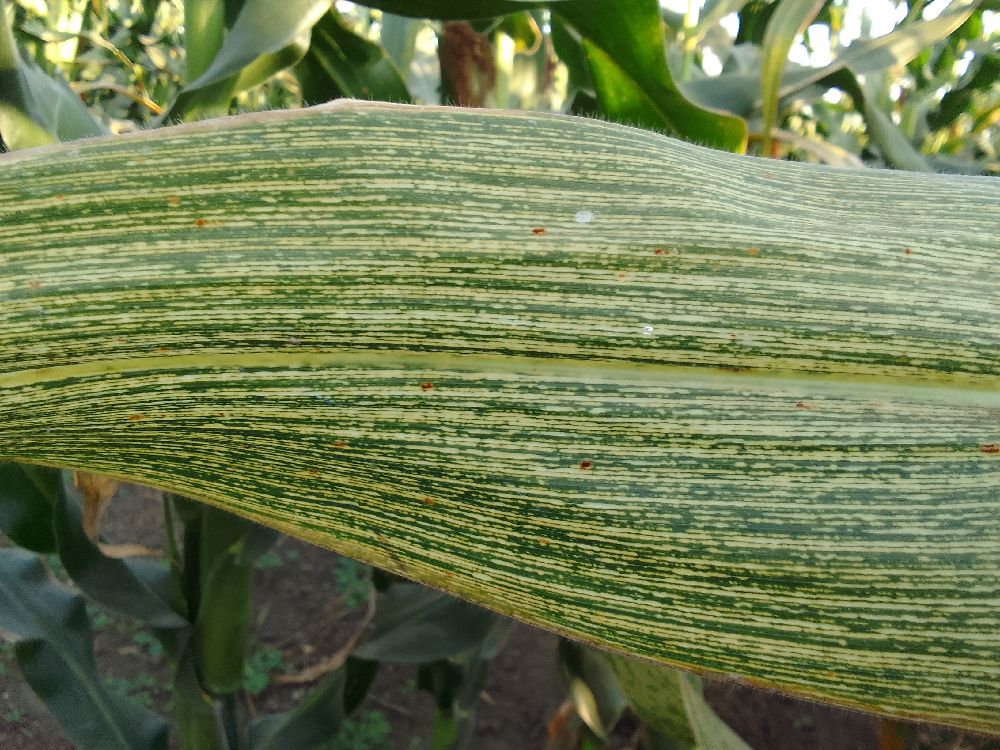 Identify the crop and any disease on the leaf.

maize, maize streak virus
